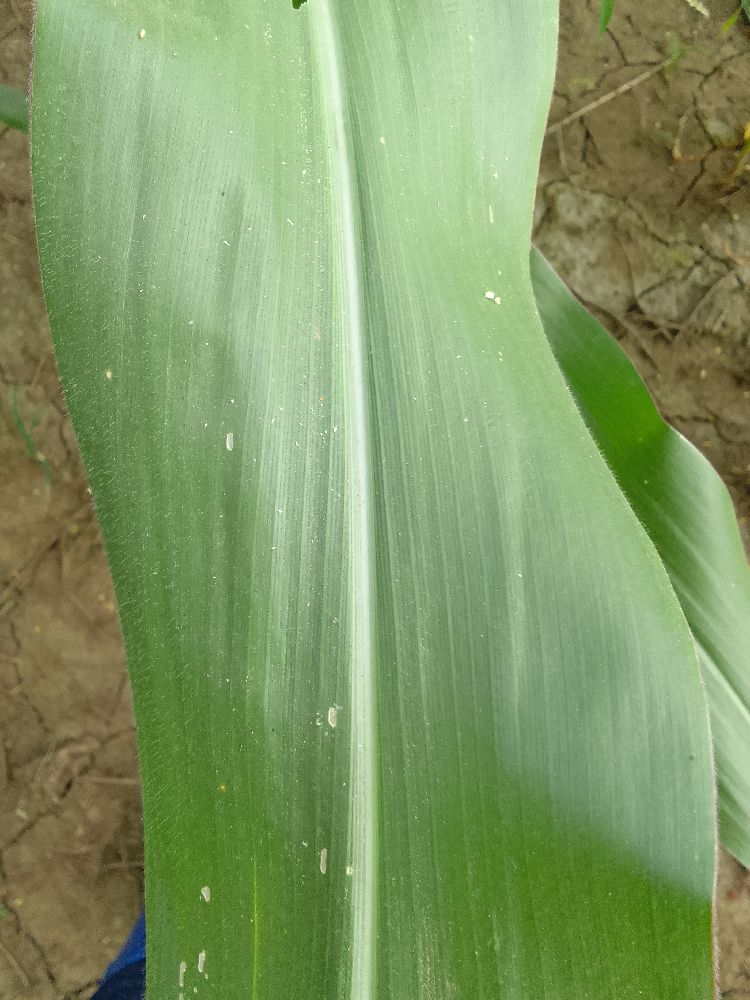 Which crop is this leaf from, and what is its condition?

maize, healthy
